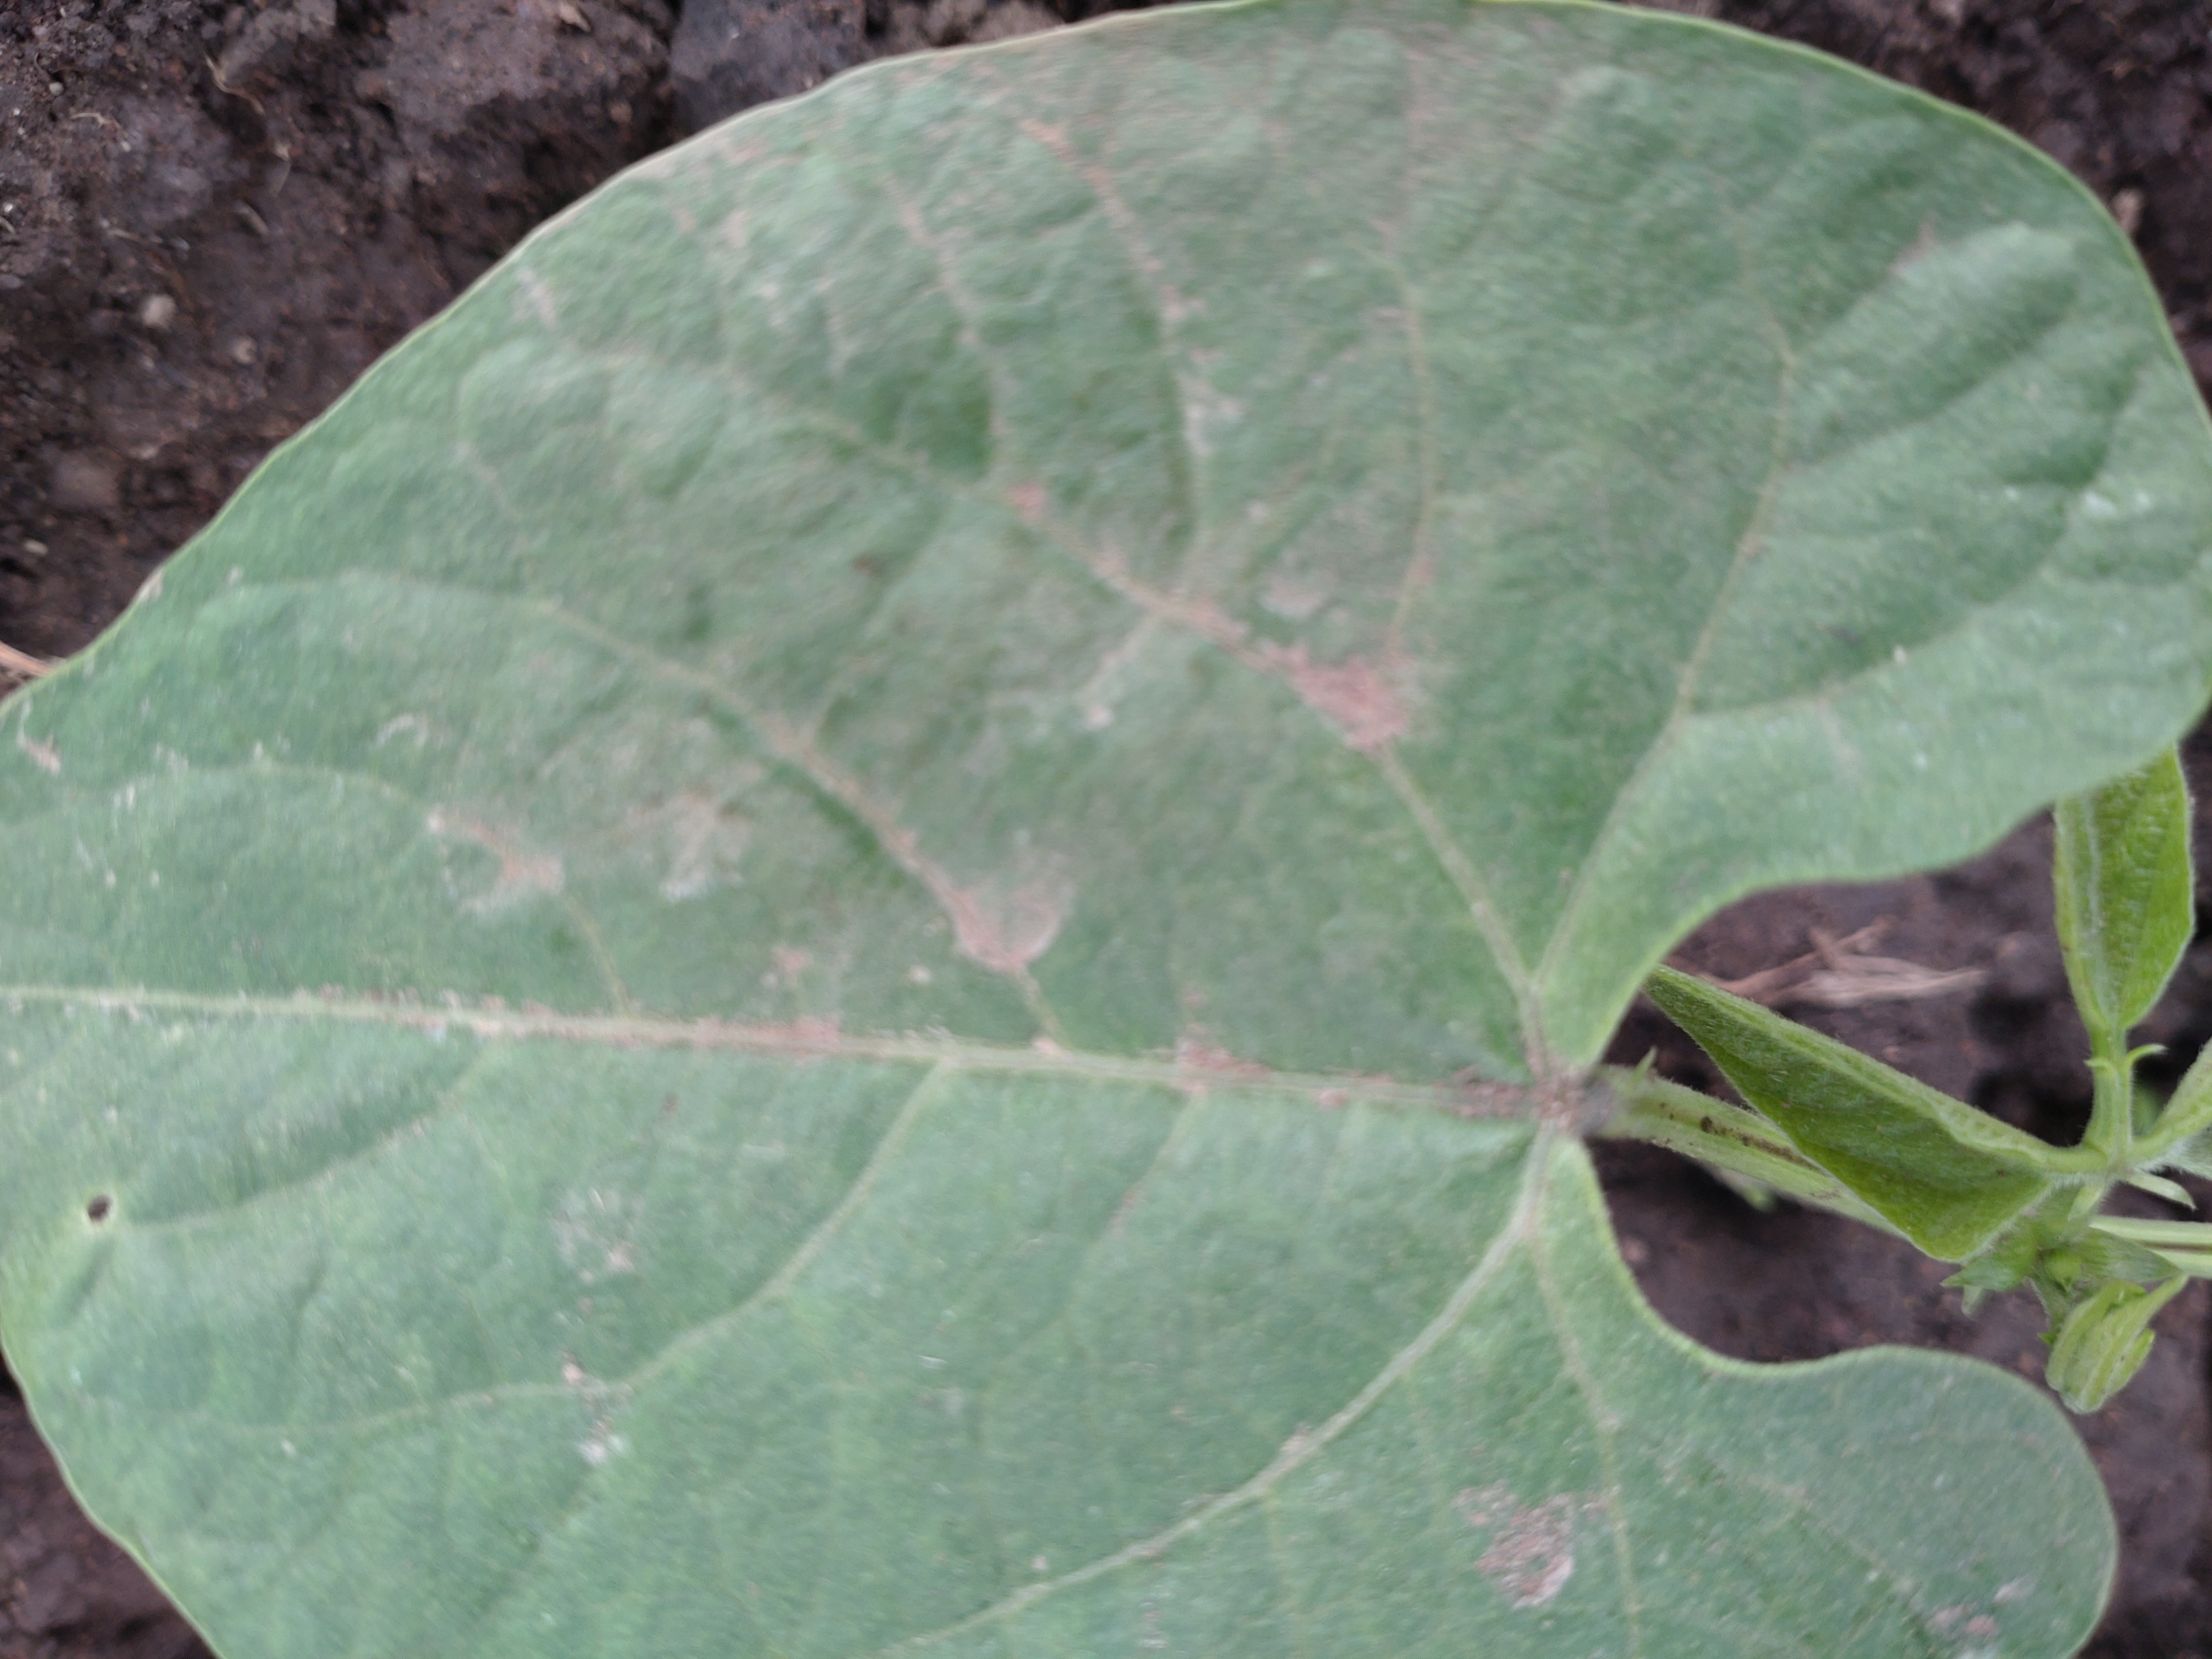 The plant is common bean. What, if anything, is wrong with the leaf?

healthy
